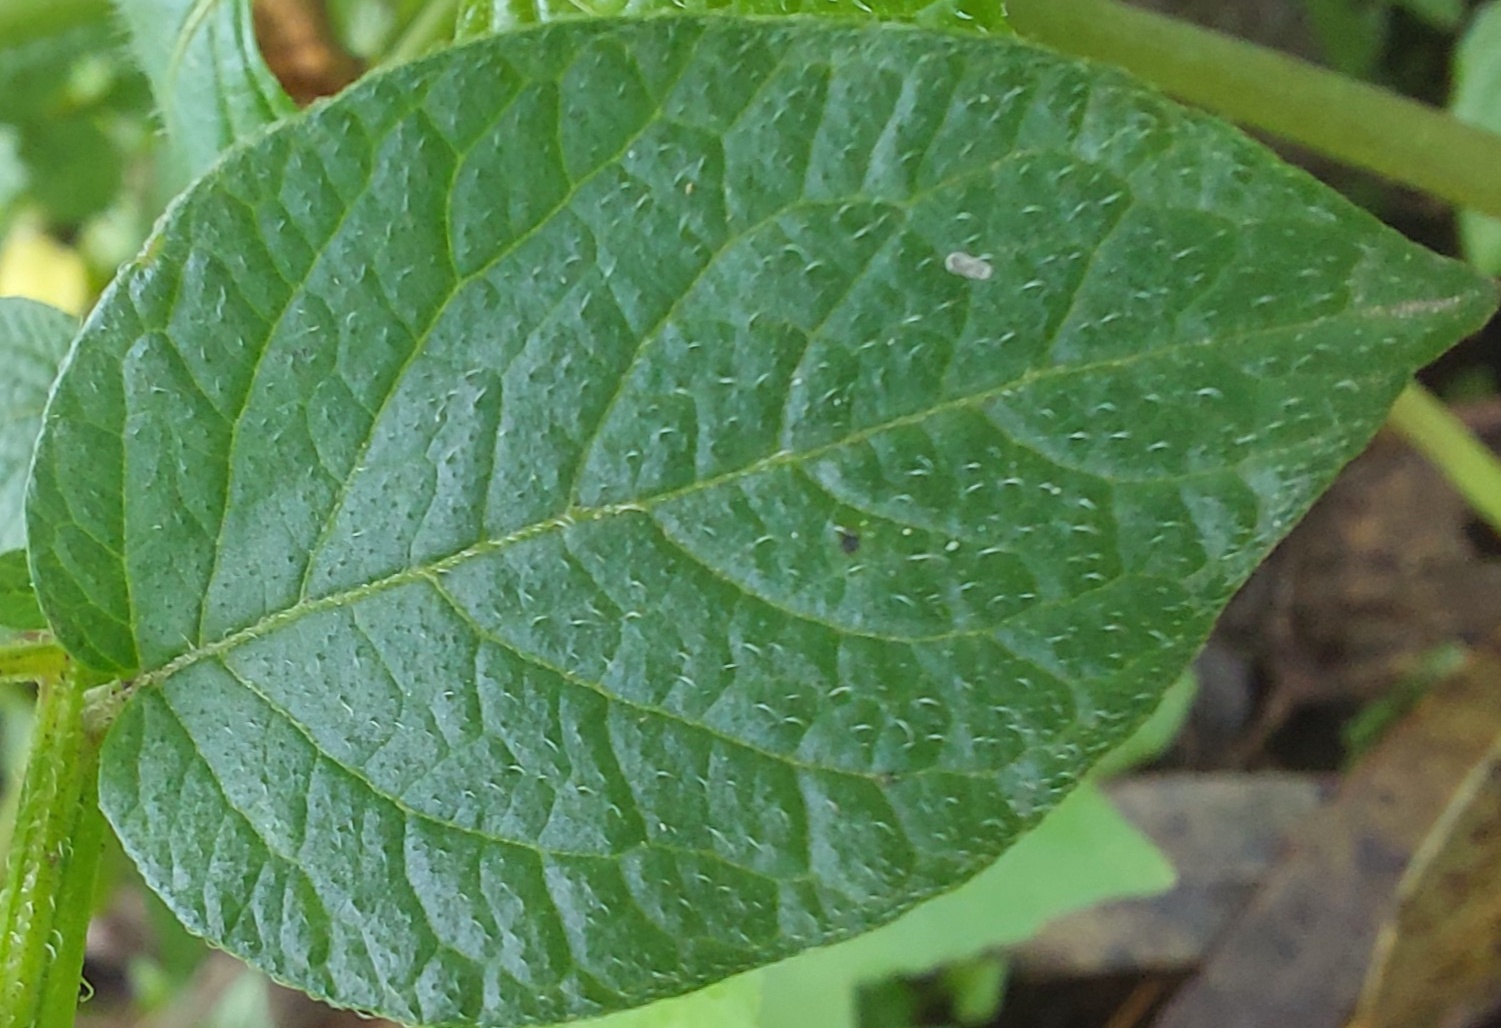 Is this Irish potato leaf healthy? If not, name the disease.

healthy
